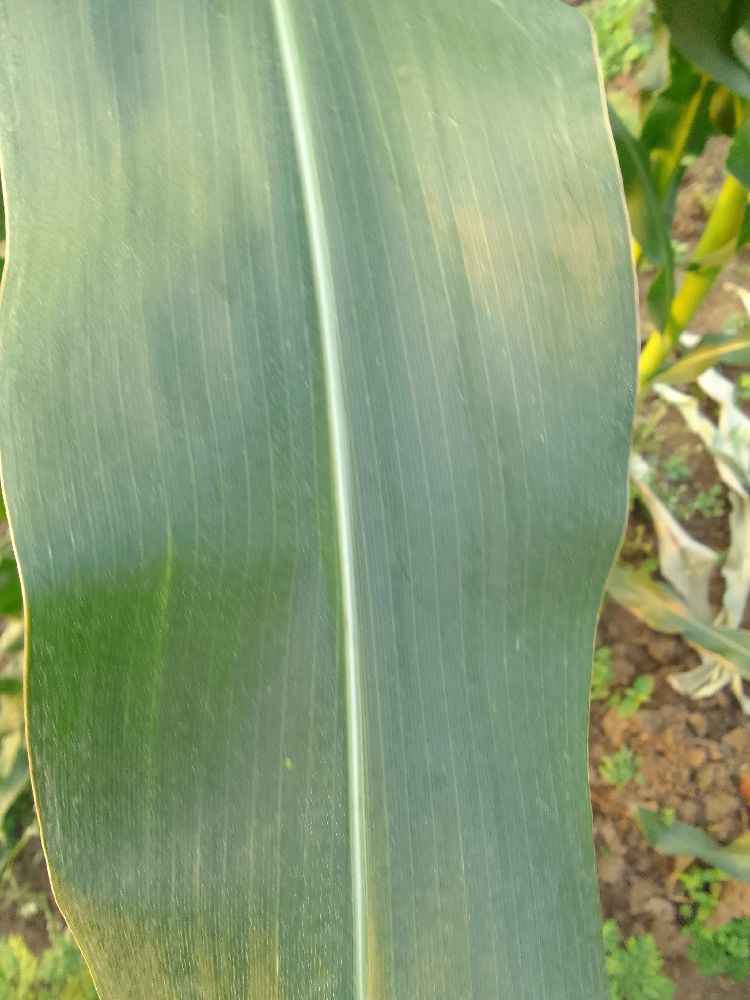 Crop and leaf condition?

maize, healthy
